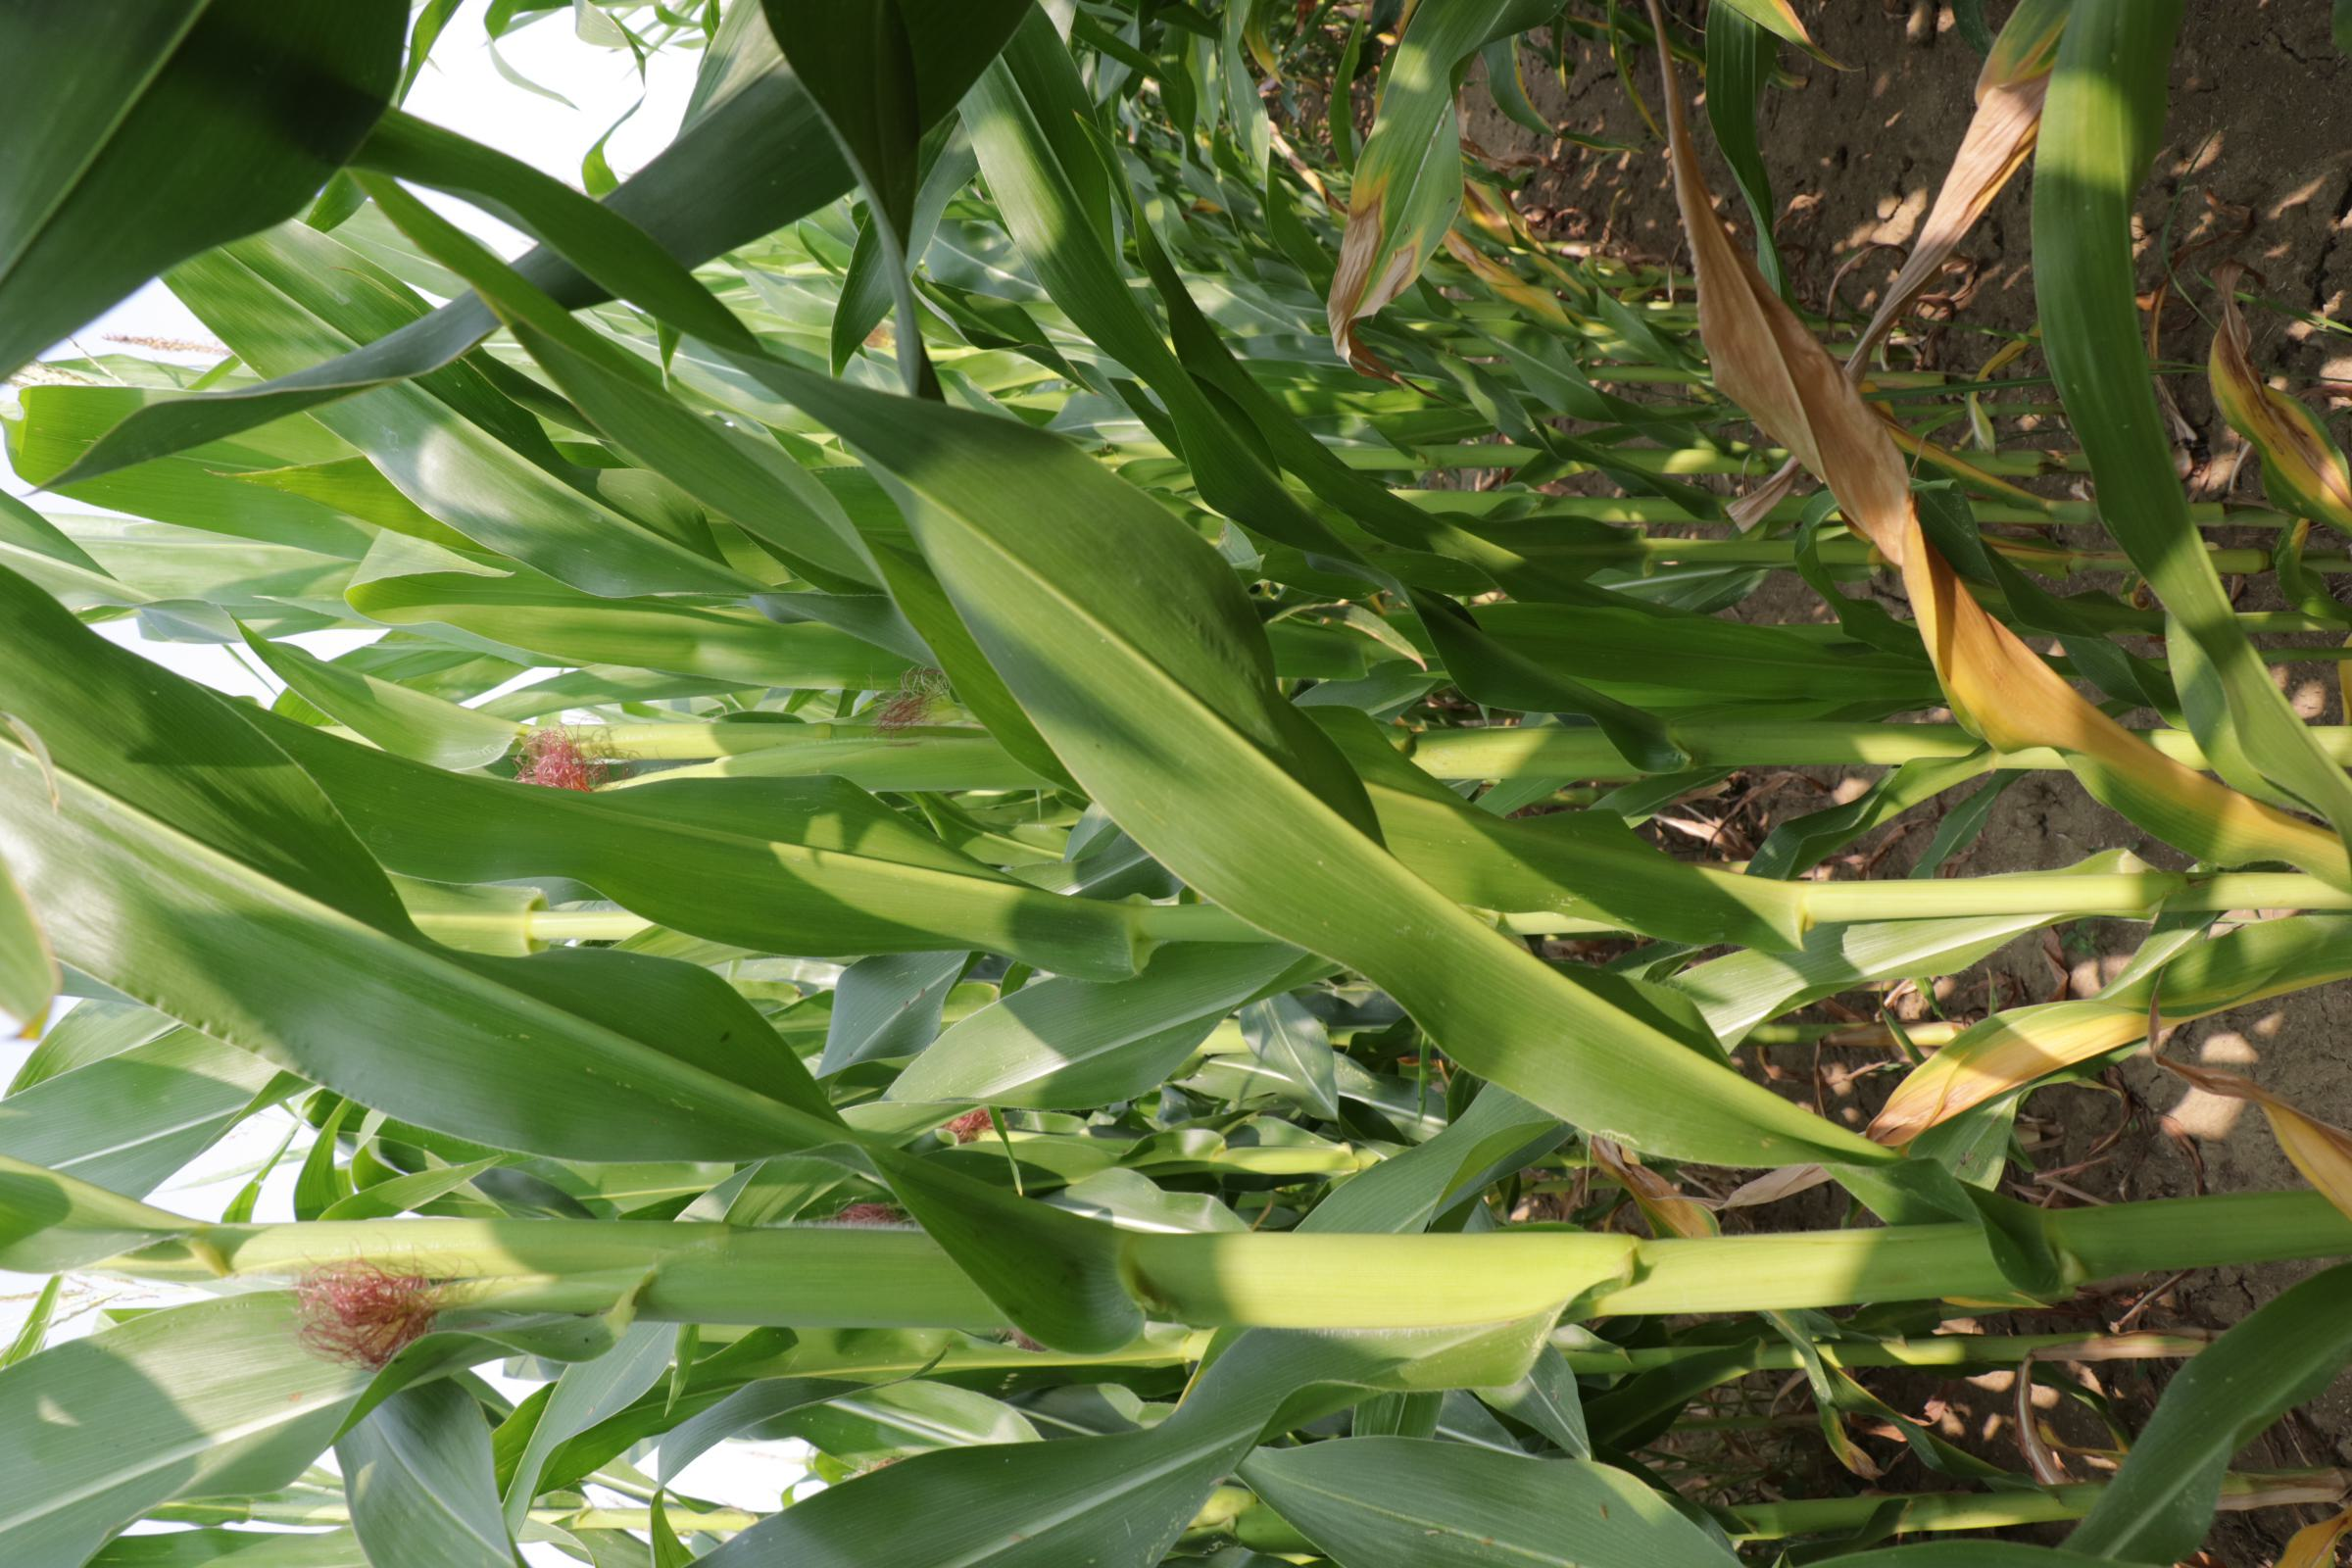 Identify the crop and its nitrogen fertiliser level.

maize, reduced nitrogen fertilisation
